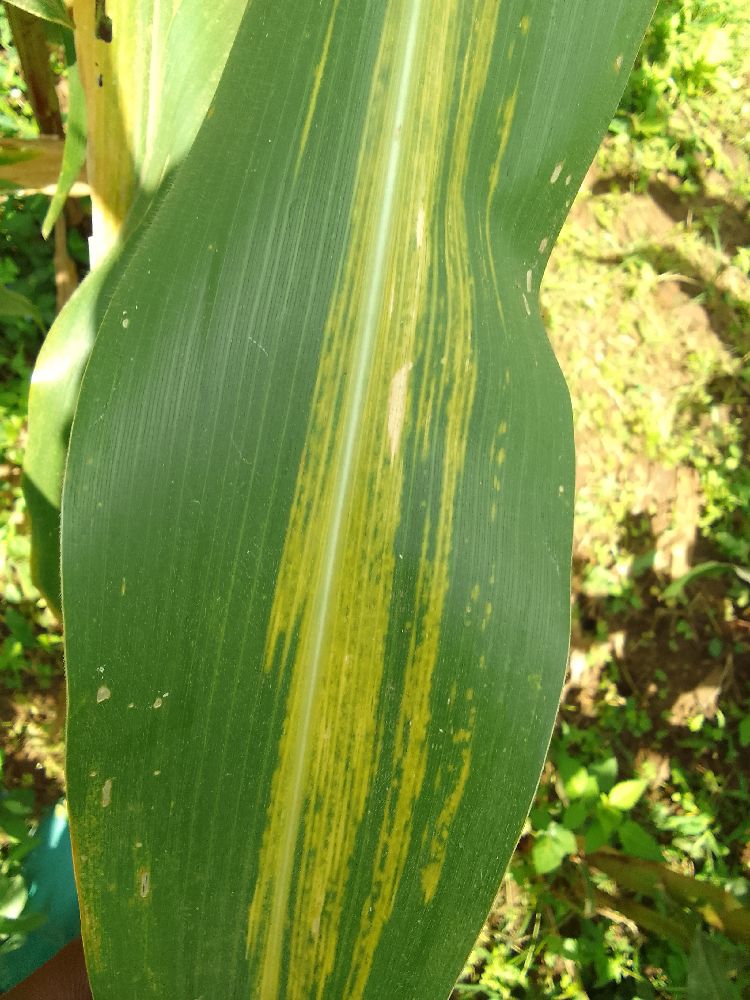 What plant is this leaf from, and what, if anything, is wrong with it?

maize, maize lethal necrosis
